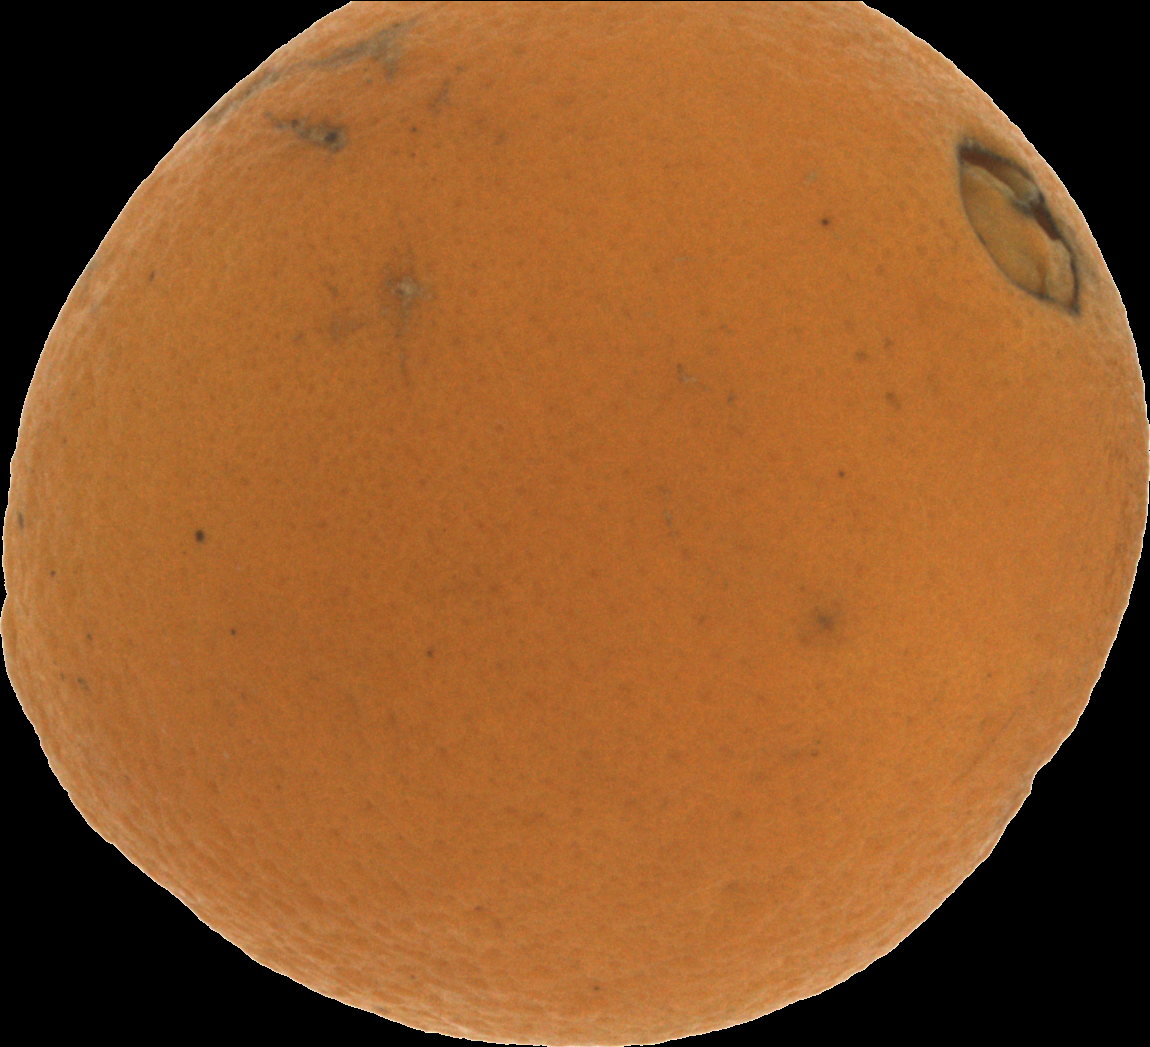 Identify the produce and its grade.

orange, bad
